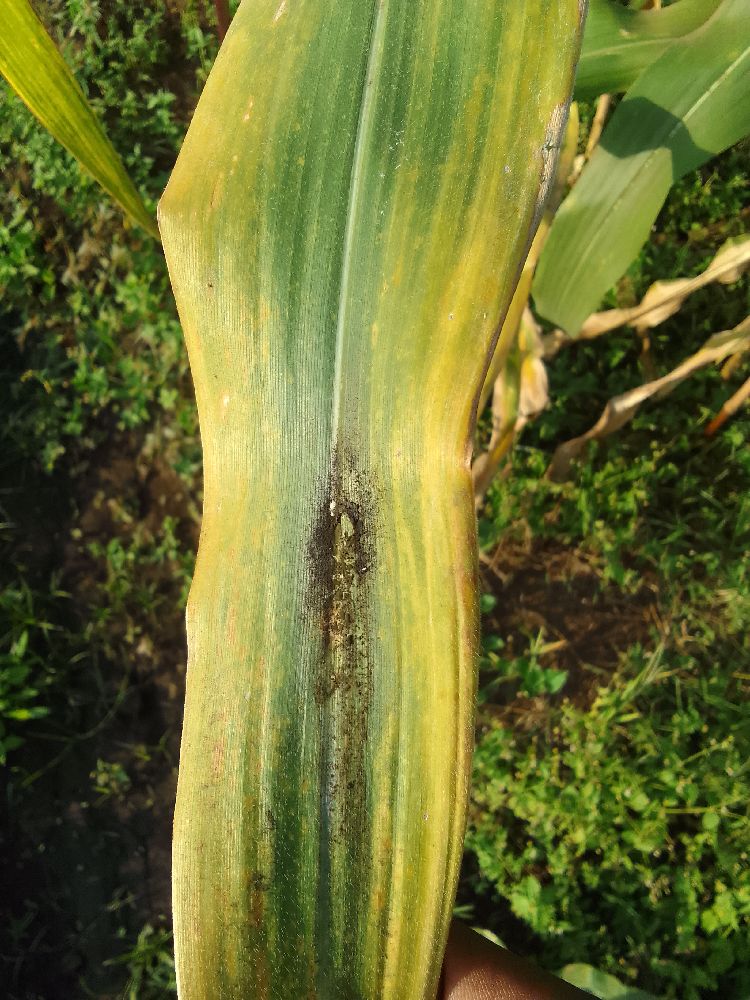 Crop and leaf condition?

maize, maize lethal necrosis
